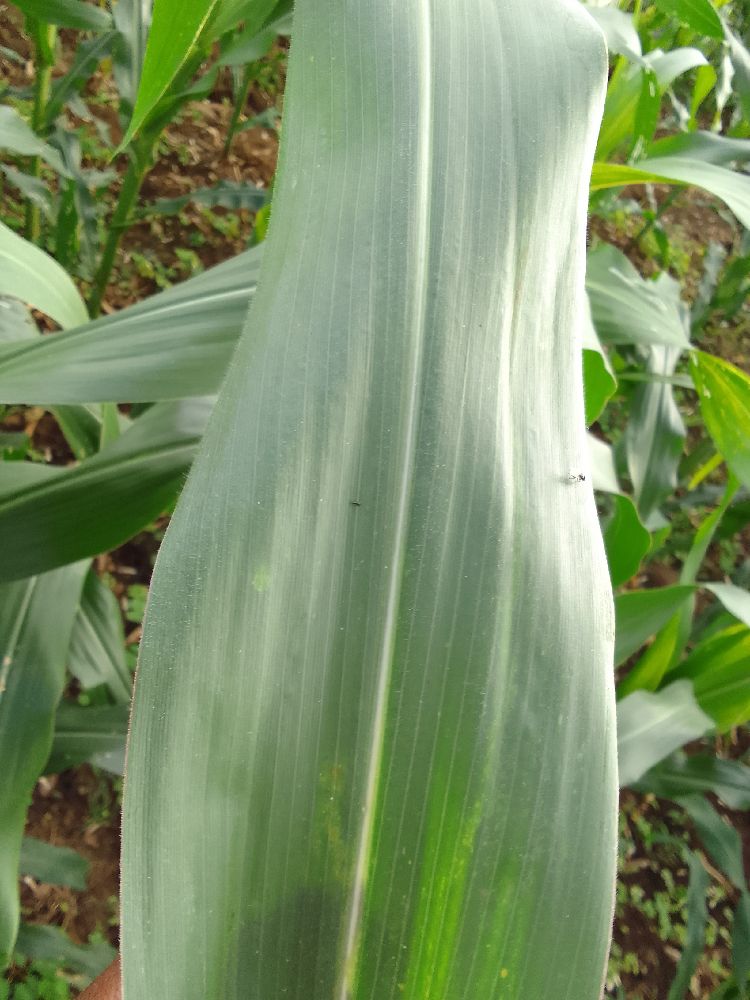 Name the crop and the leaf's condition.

maize, healthy
